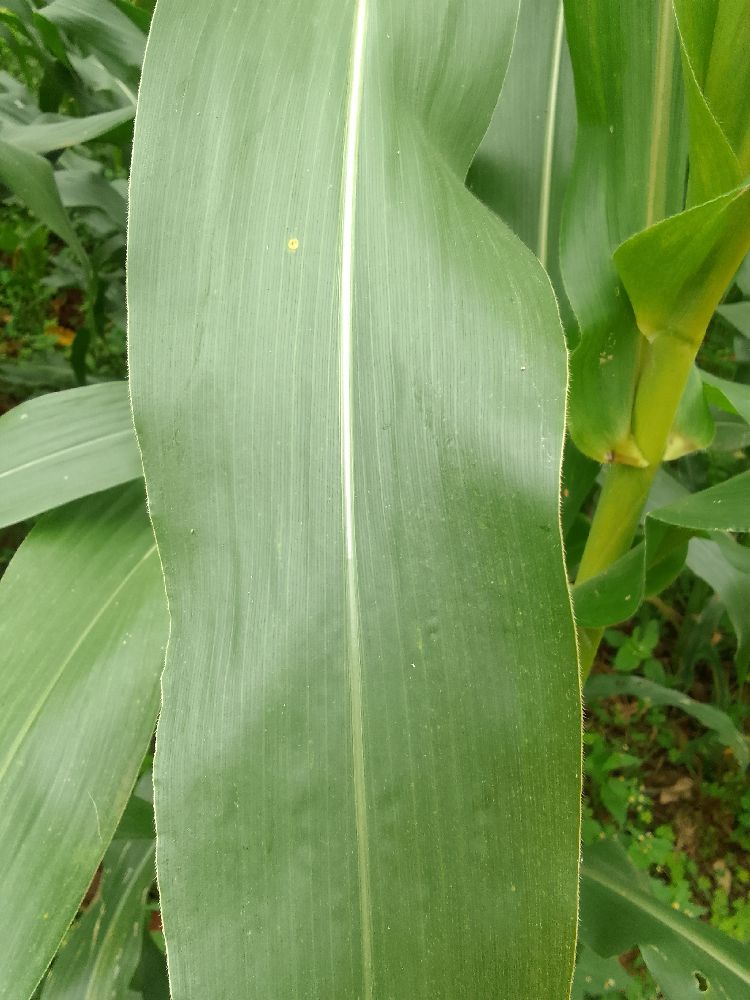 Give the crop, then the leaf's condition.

maize, healthy
